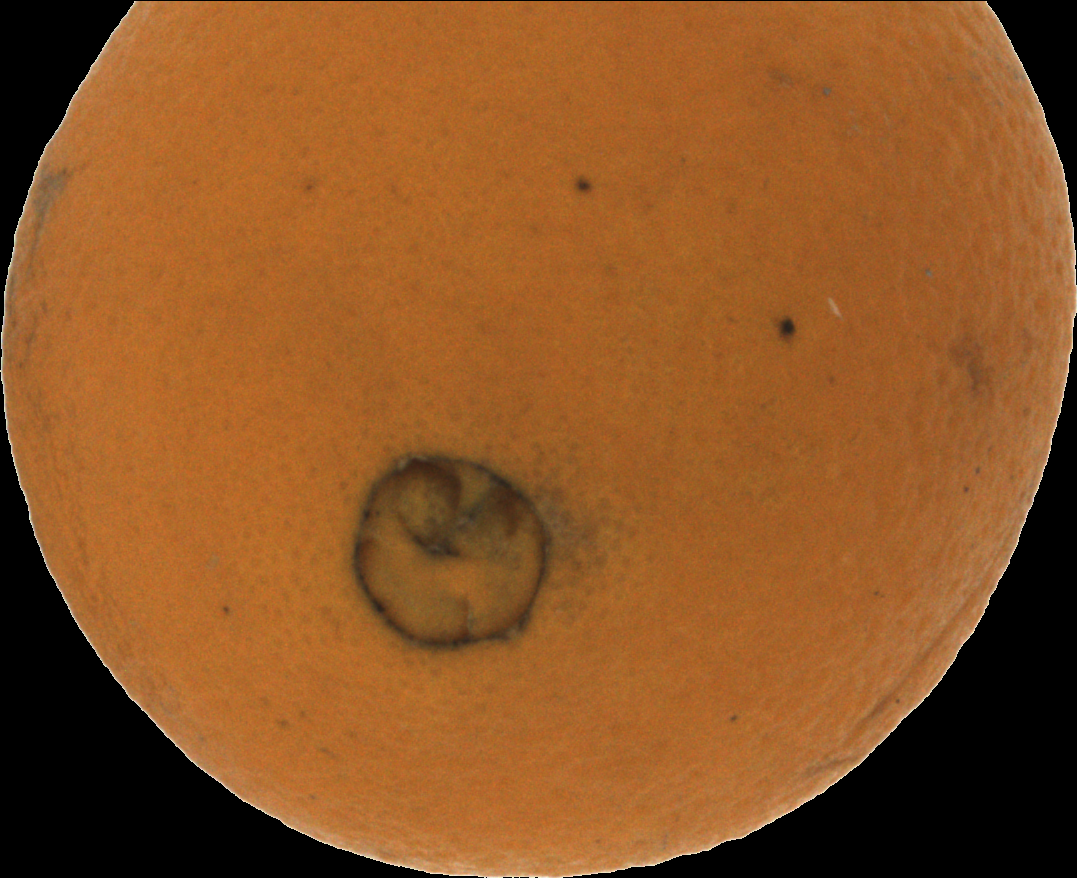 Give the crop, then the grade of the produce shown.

orange, bad
